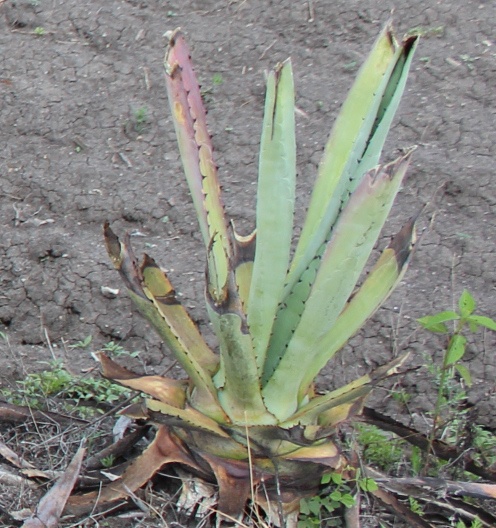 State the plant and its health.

agave, sick
